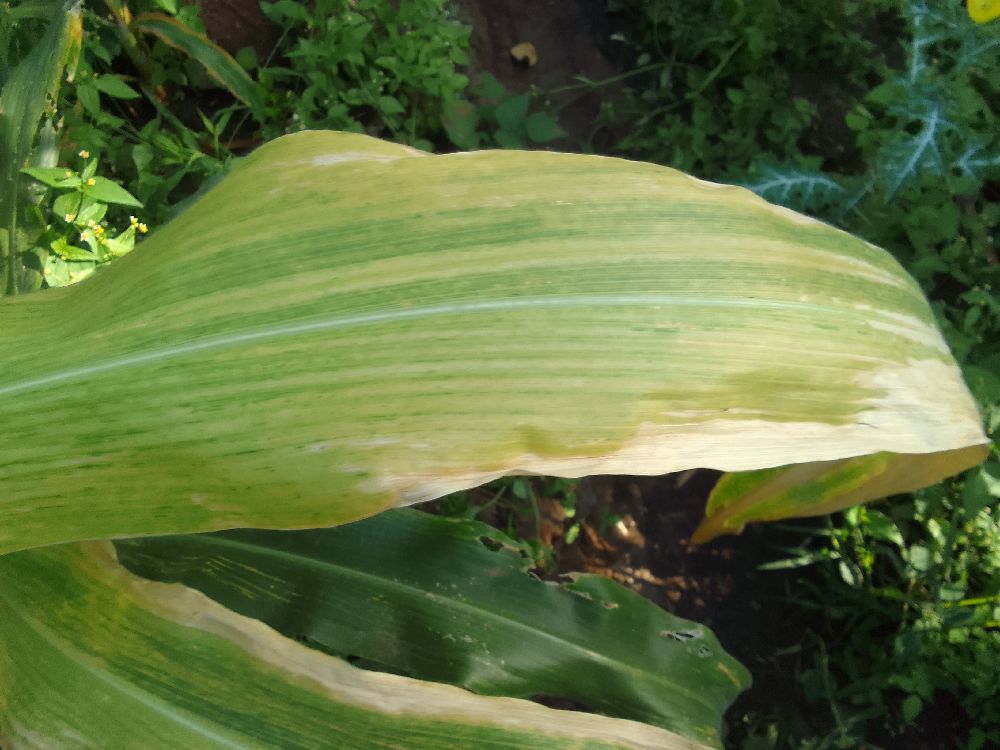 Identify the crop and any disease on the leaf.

maize, maize lethal necrosis
